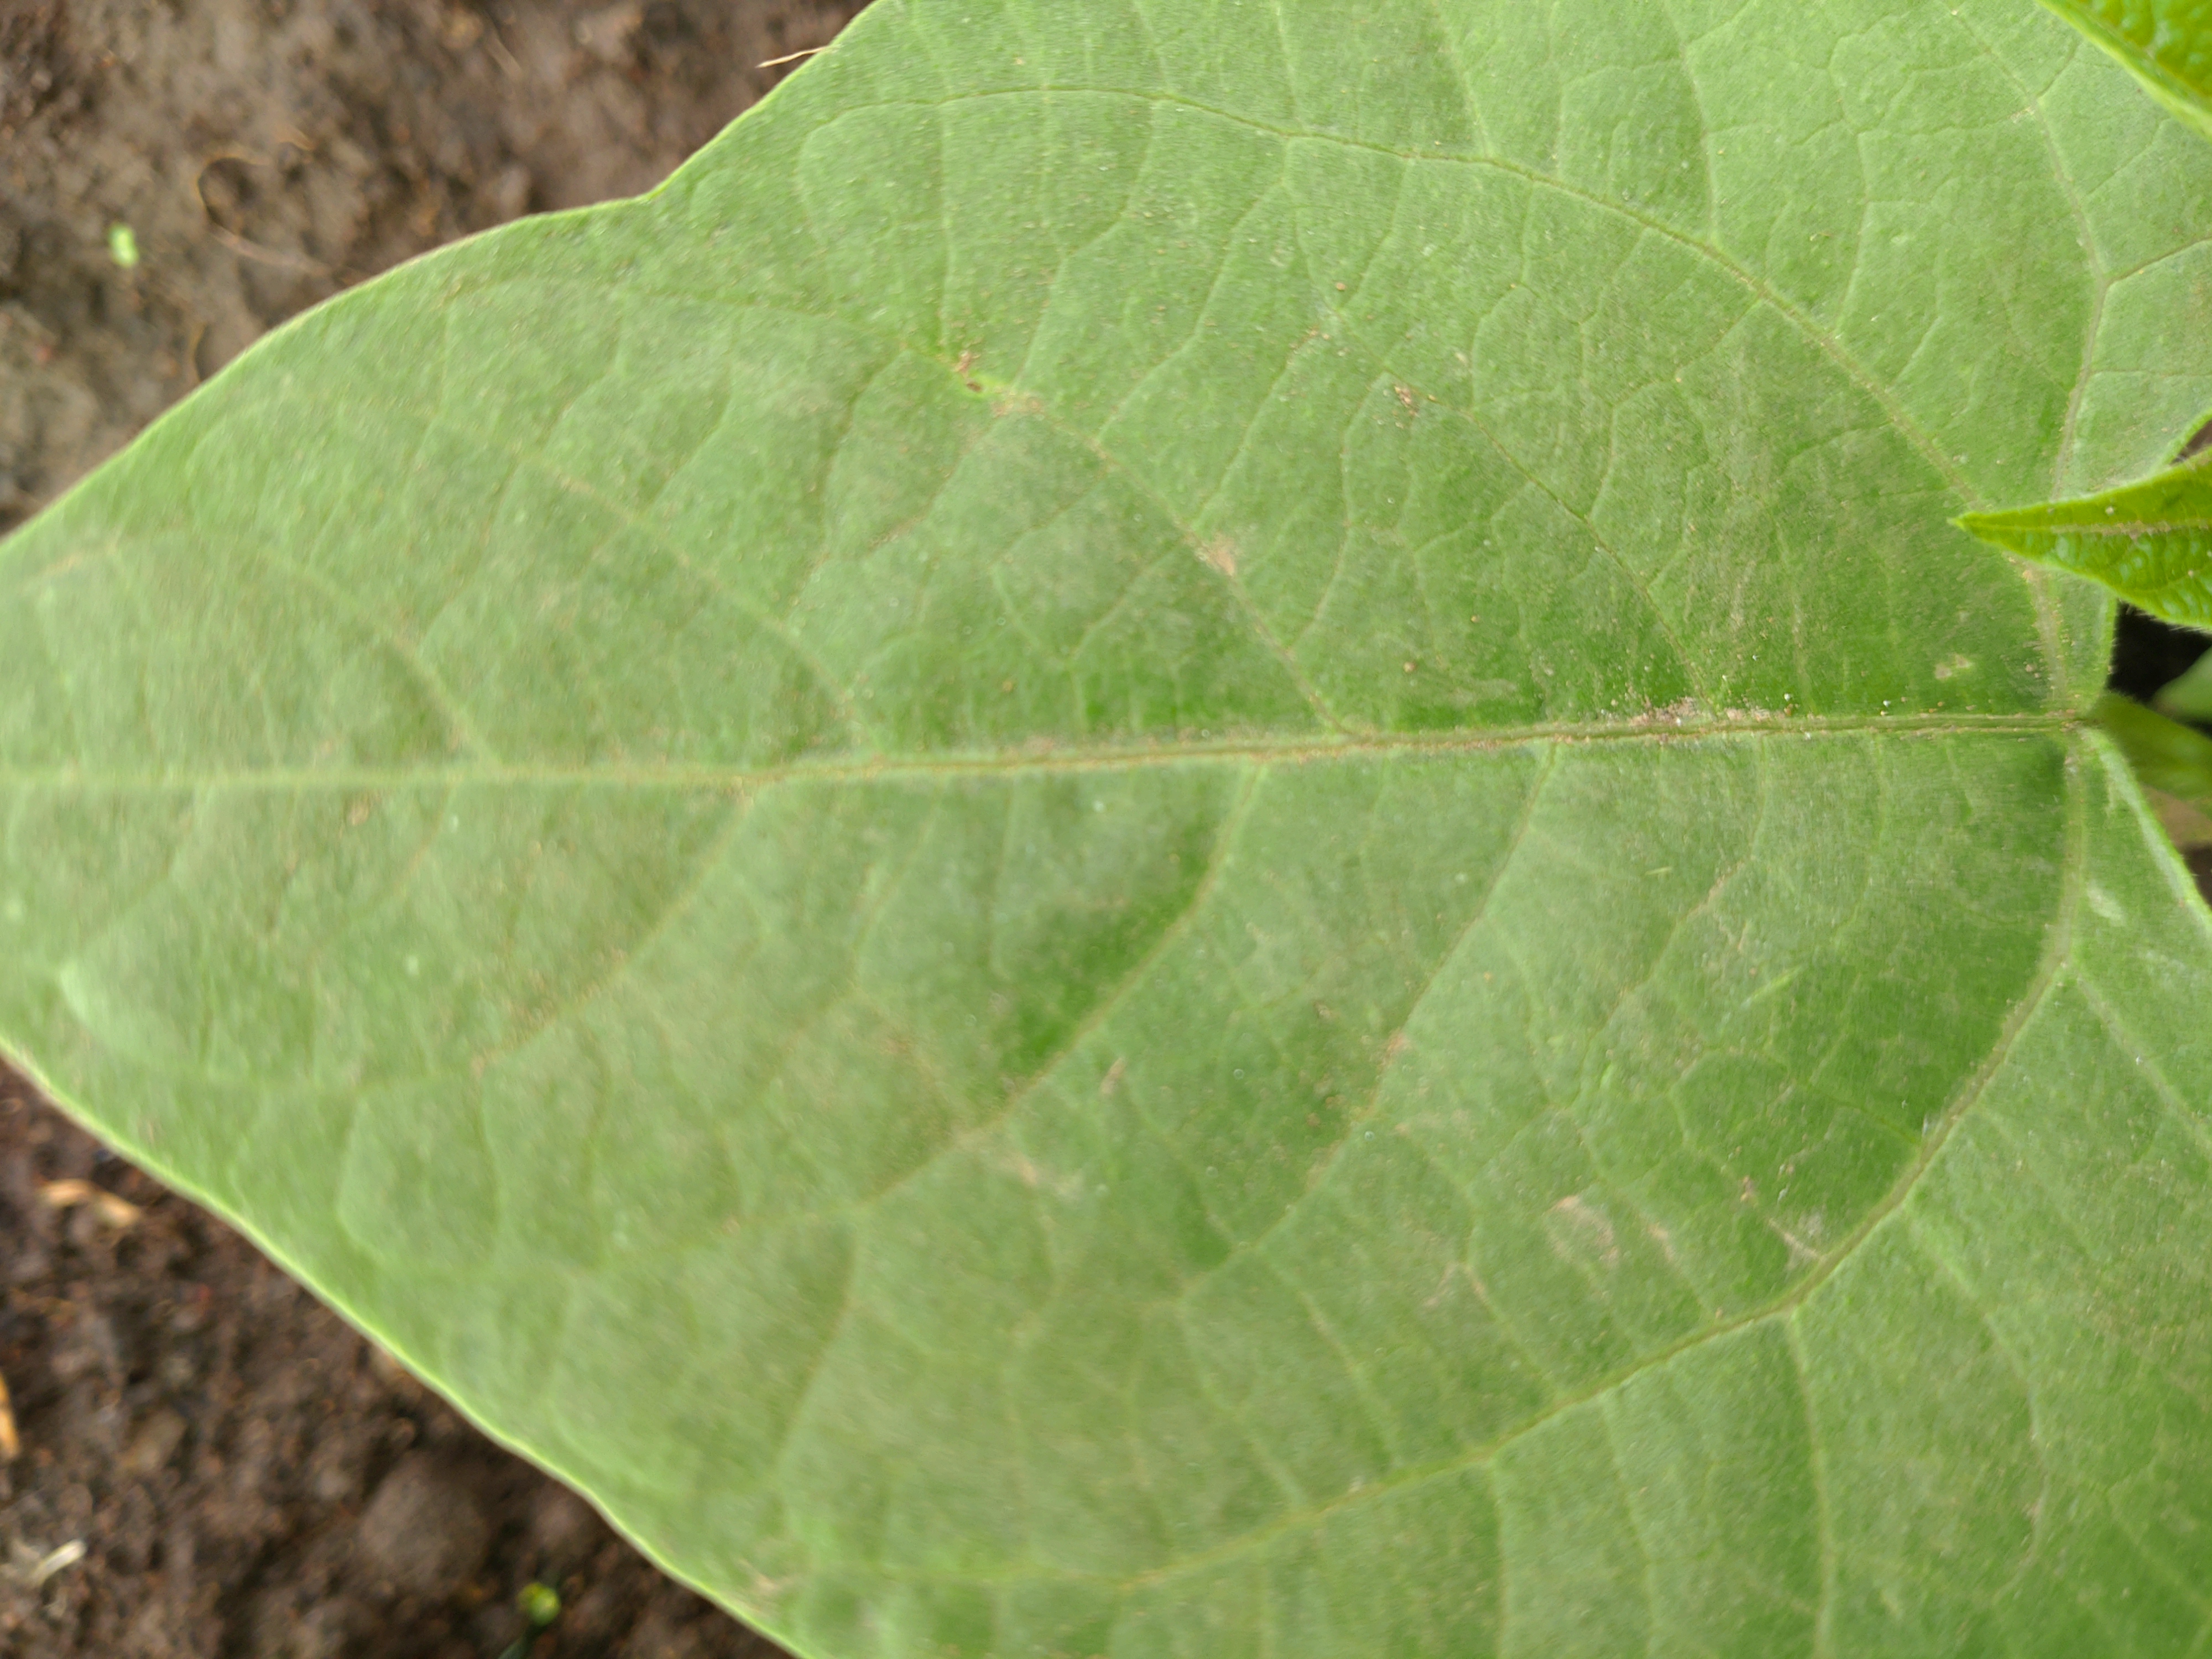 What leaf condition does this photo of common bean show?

healthy
